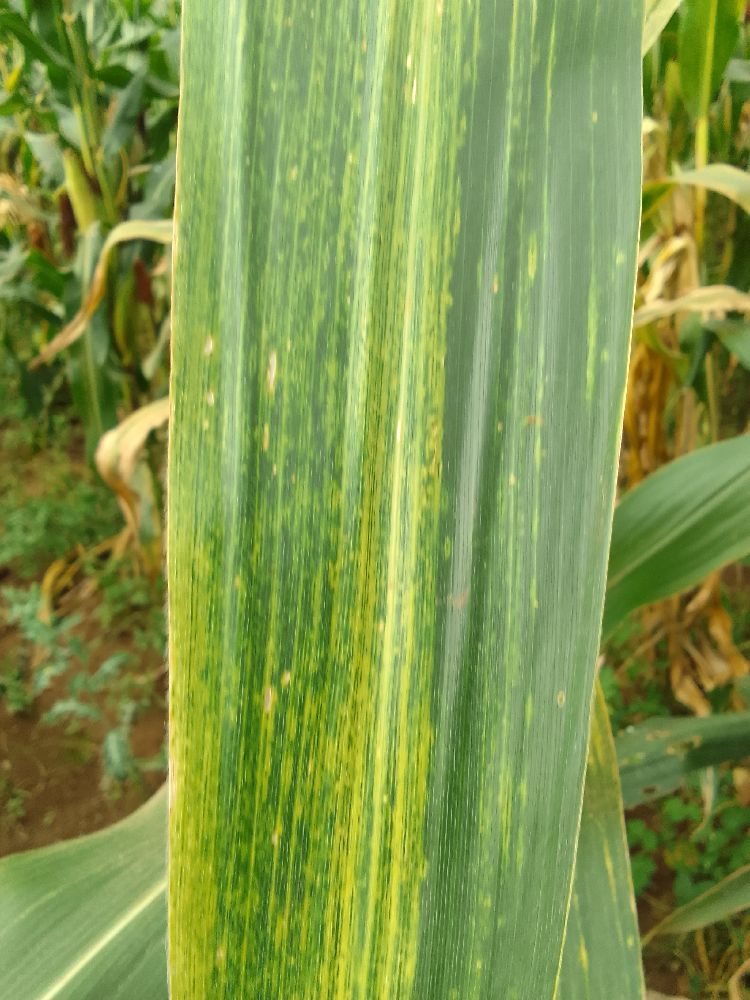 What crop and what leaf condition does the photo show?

maize, maize lethal necrosis
